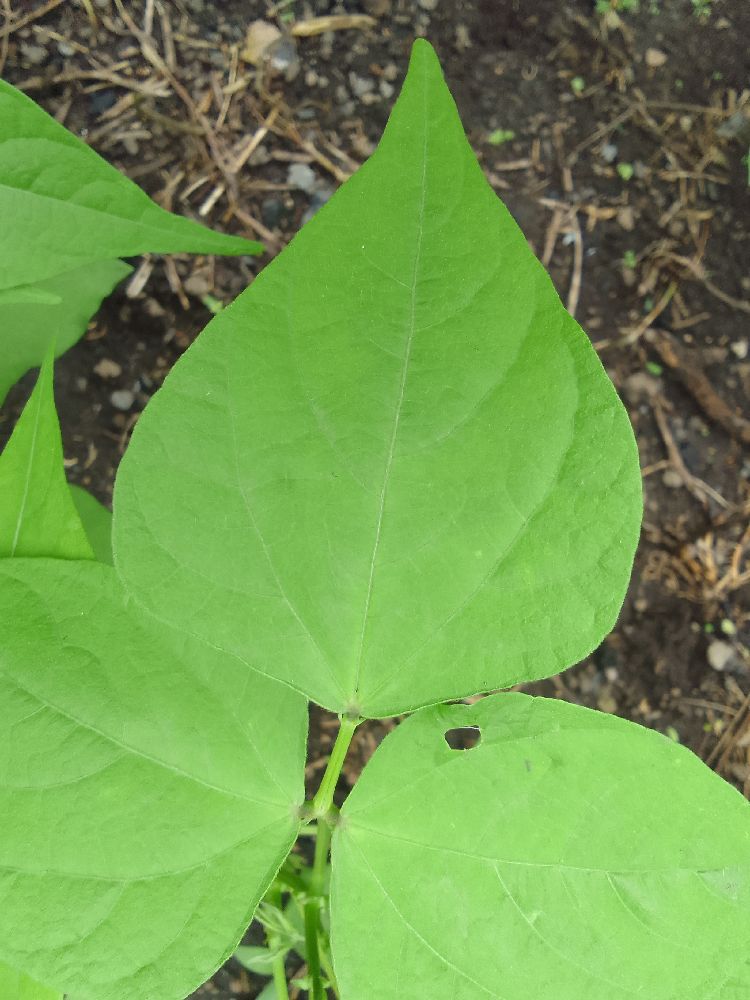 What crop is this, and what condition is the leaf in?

common bean, healthy
